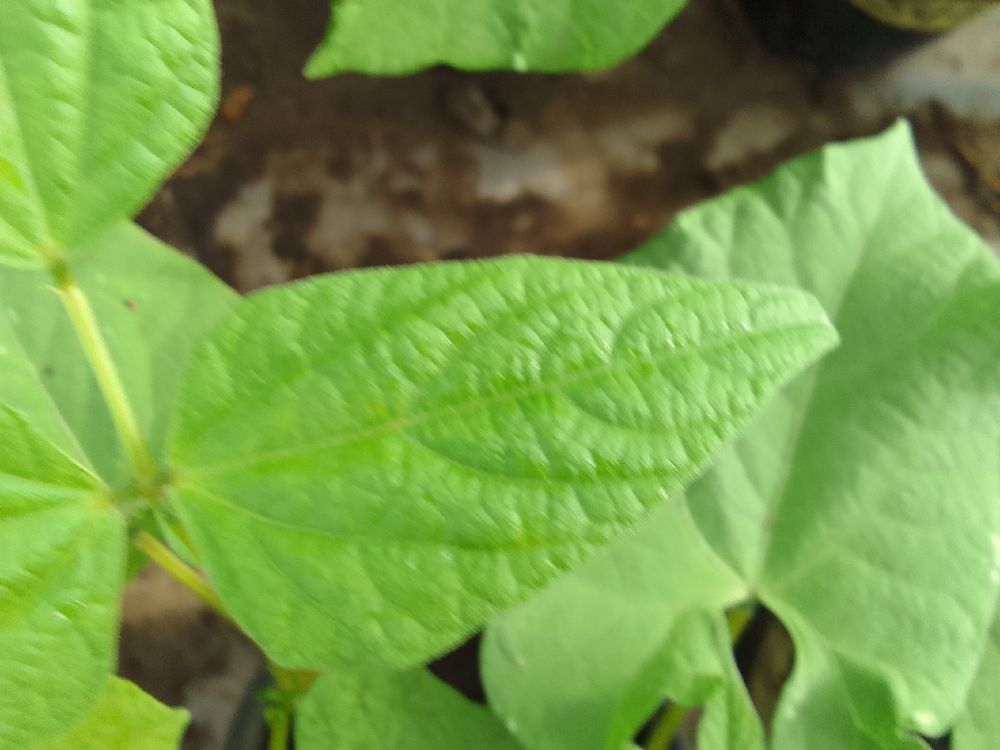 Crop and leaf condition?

common bean, healthy
